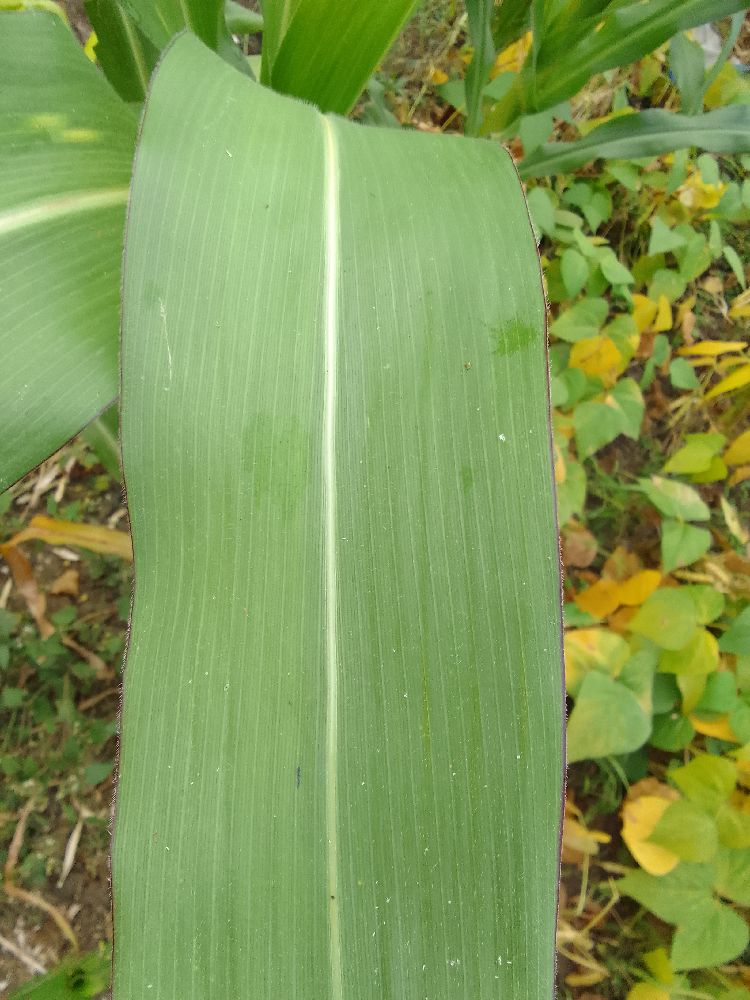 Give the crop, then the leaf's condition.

maize, healthy
